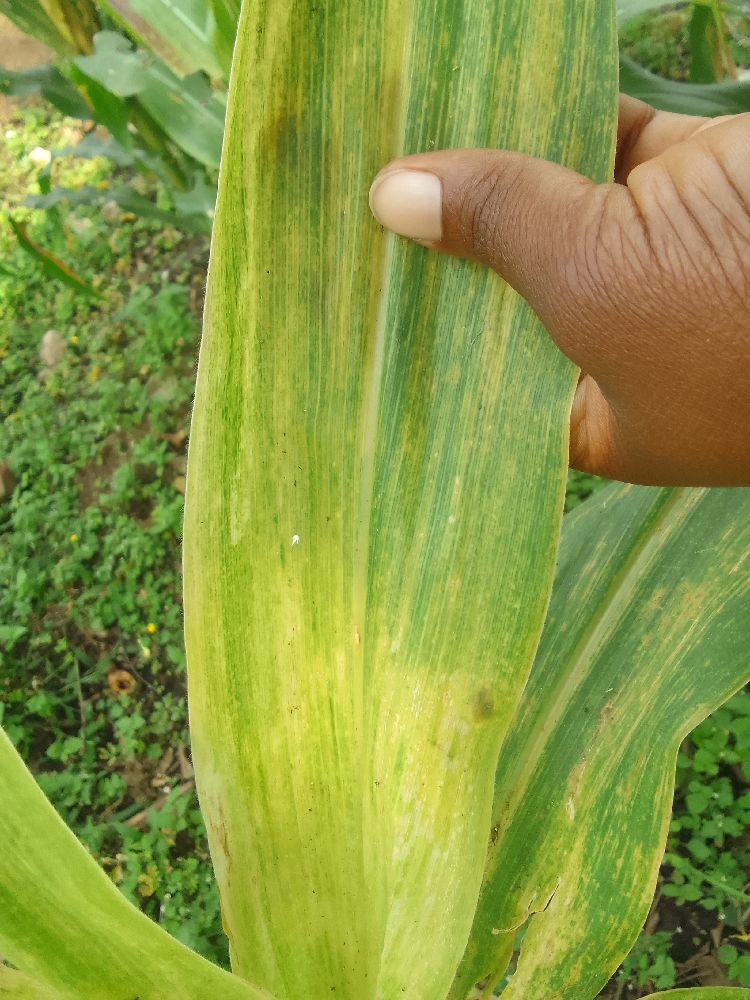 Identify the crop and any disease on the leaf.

maize, maize lethal necrosis
